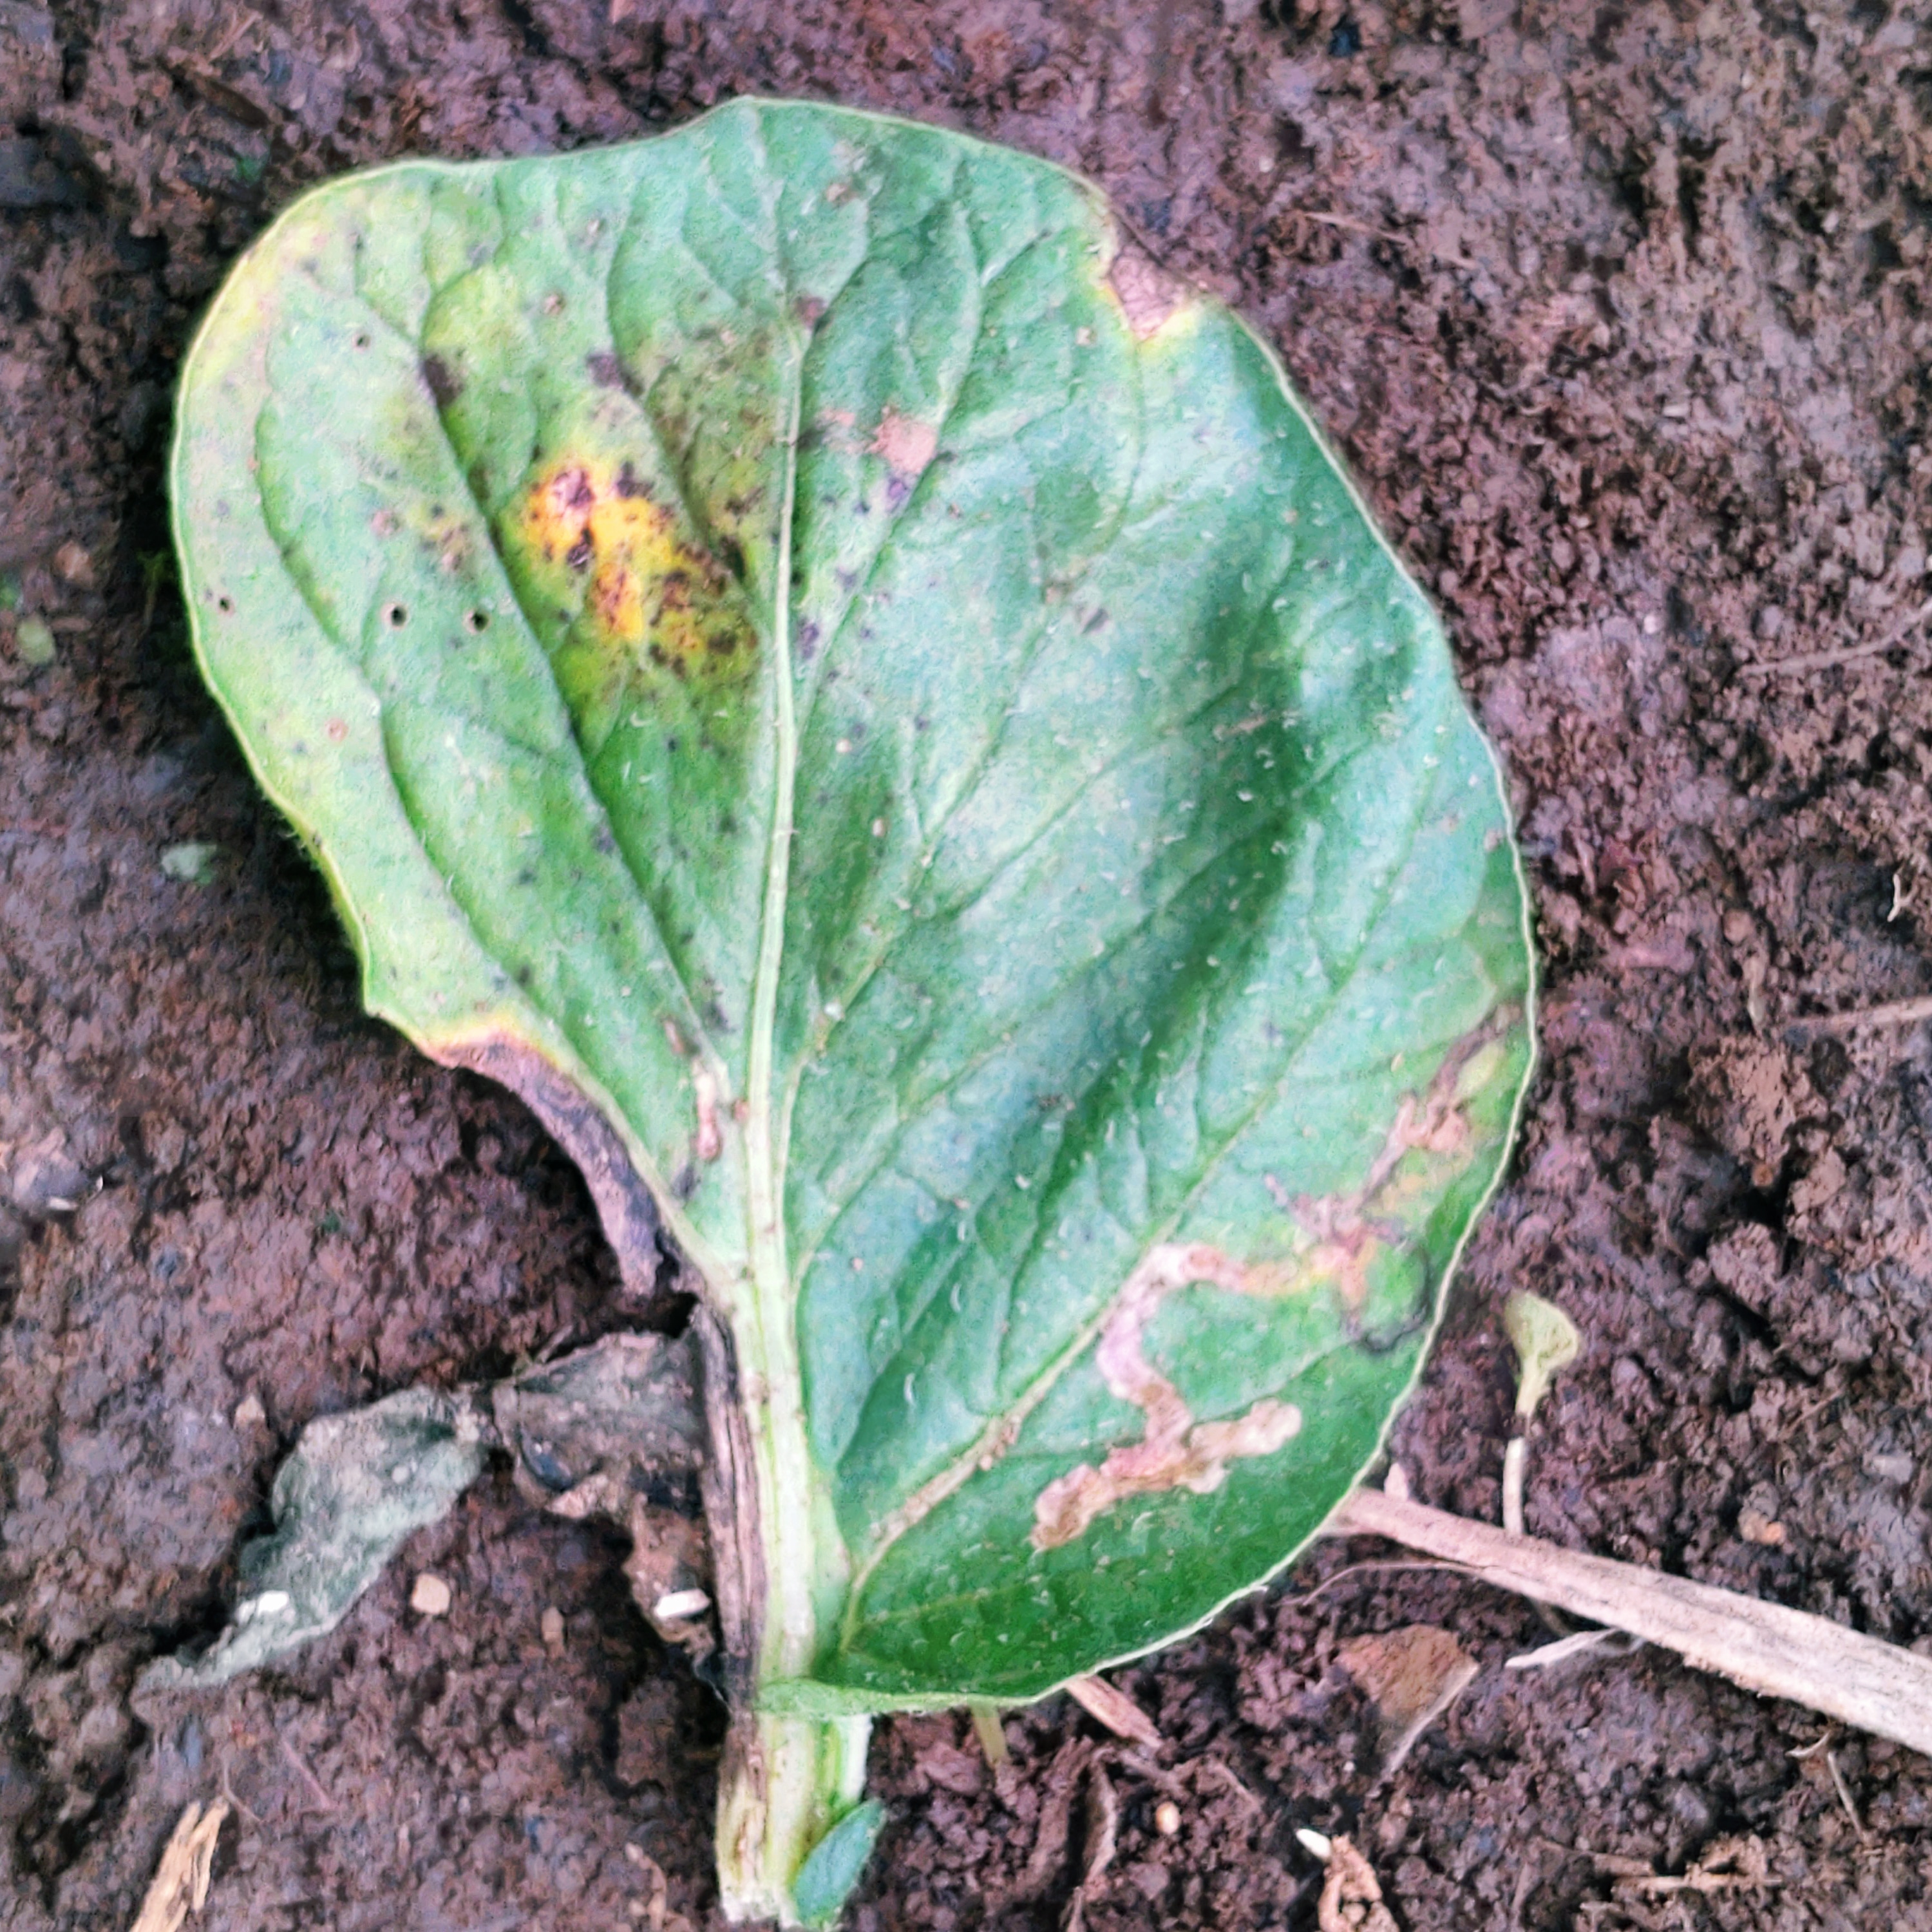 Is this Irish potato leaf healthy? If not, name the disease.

late blight
